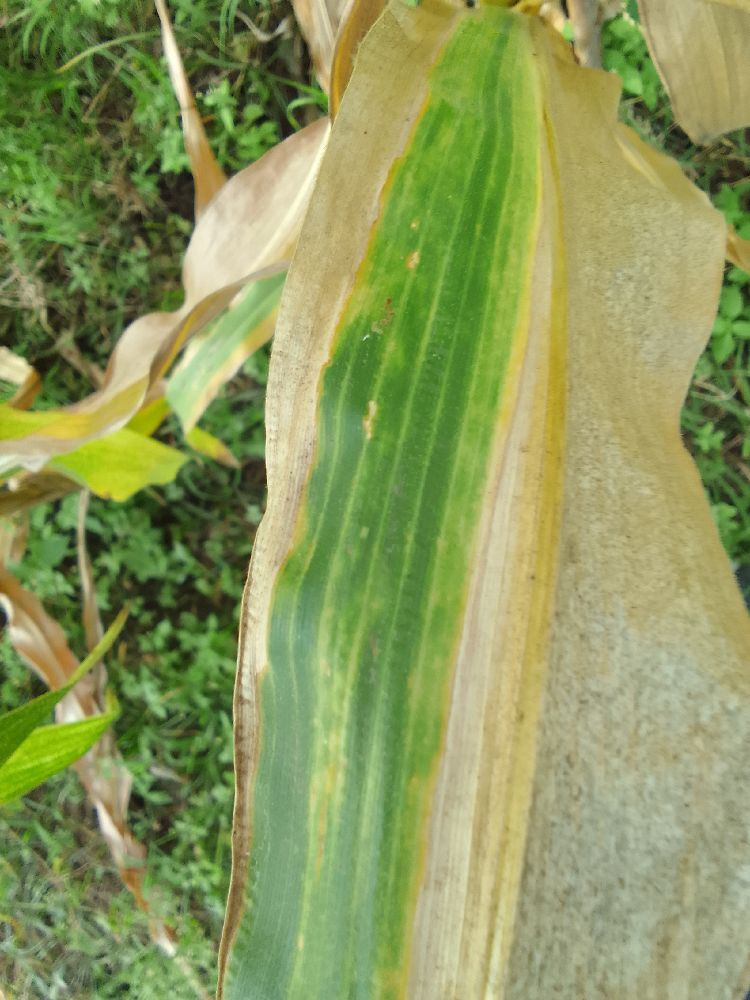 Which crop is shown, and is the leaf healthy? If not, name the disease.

maize, maize lethal necrosis
